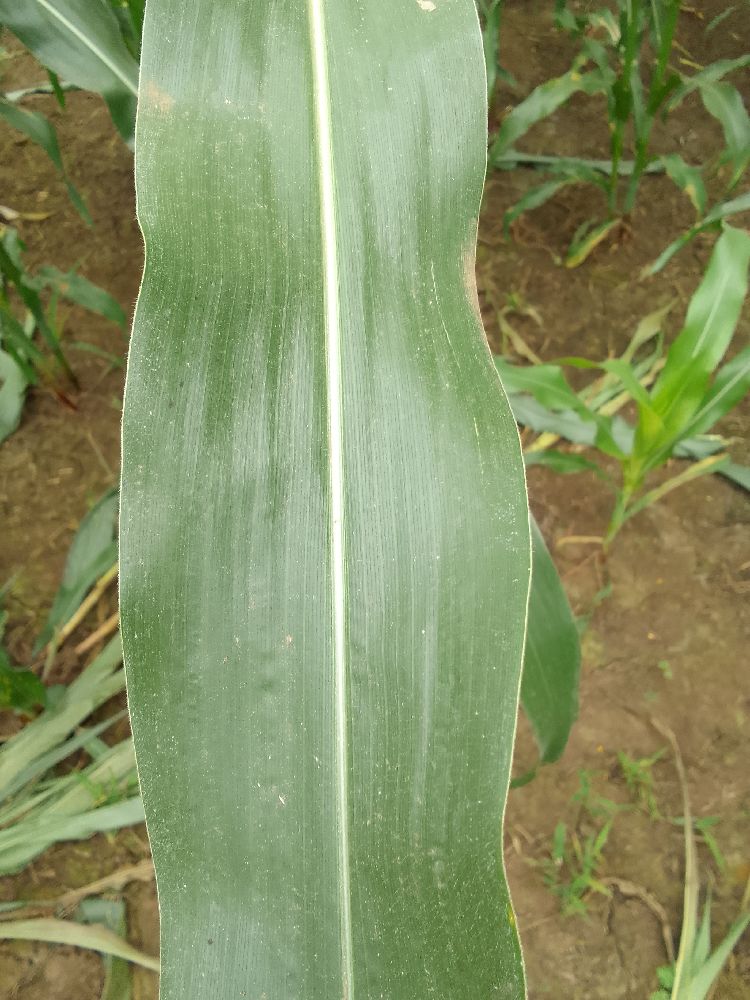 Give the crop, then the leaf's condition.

maize, healthy
